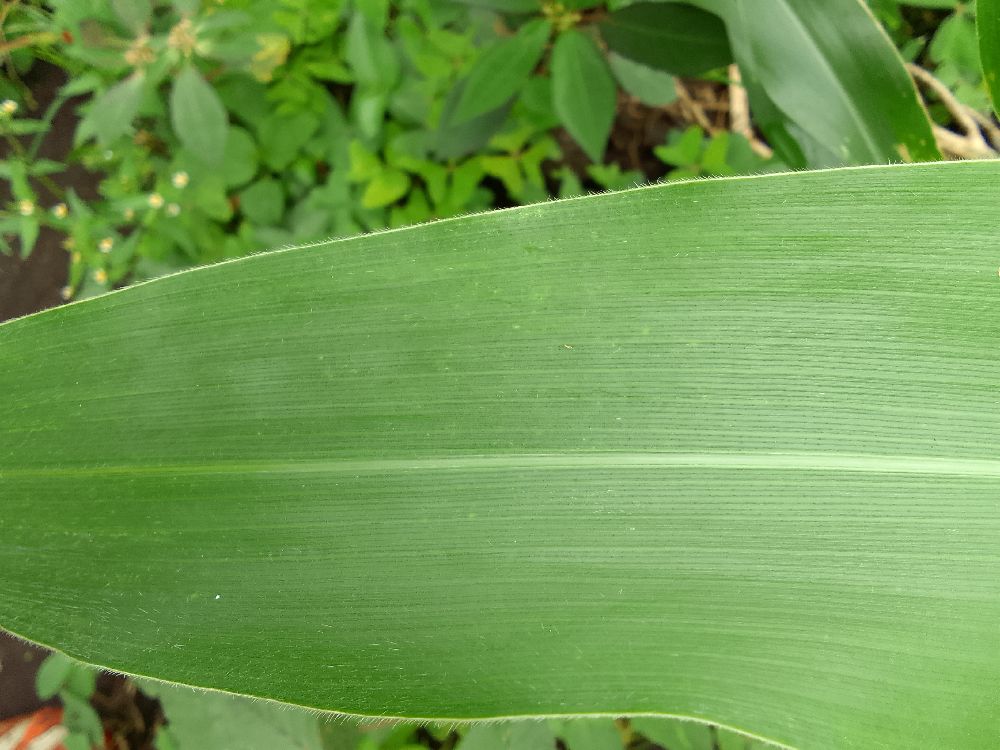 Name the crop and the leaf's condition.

common bean, healthy
